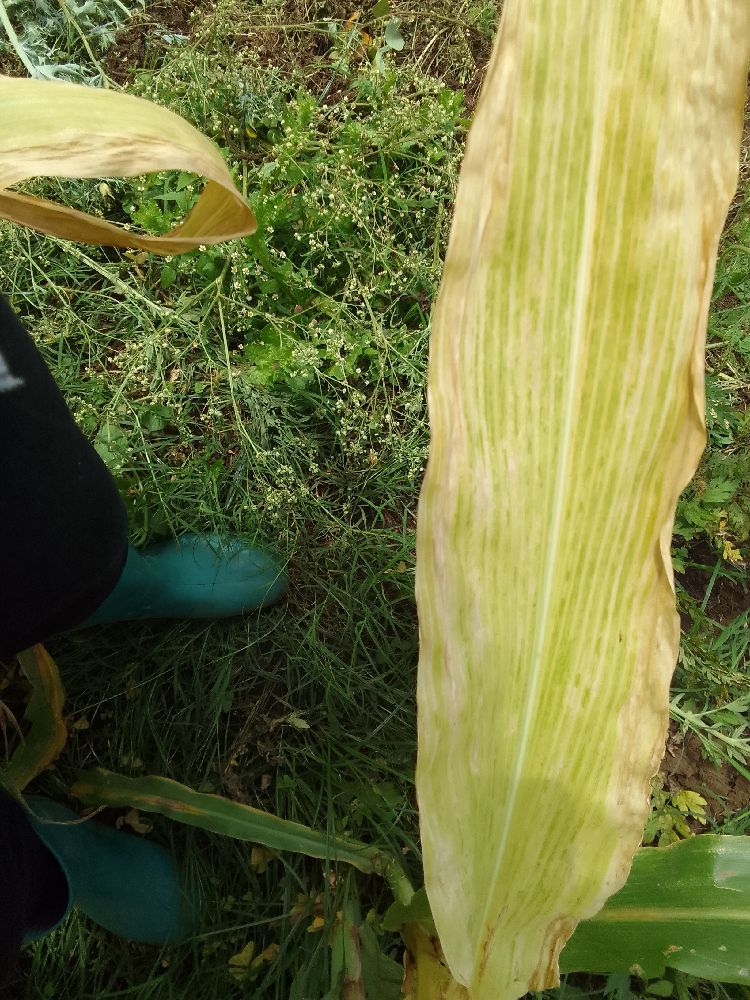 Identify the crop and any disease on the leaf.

maize, maize lethal necrosis
